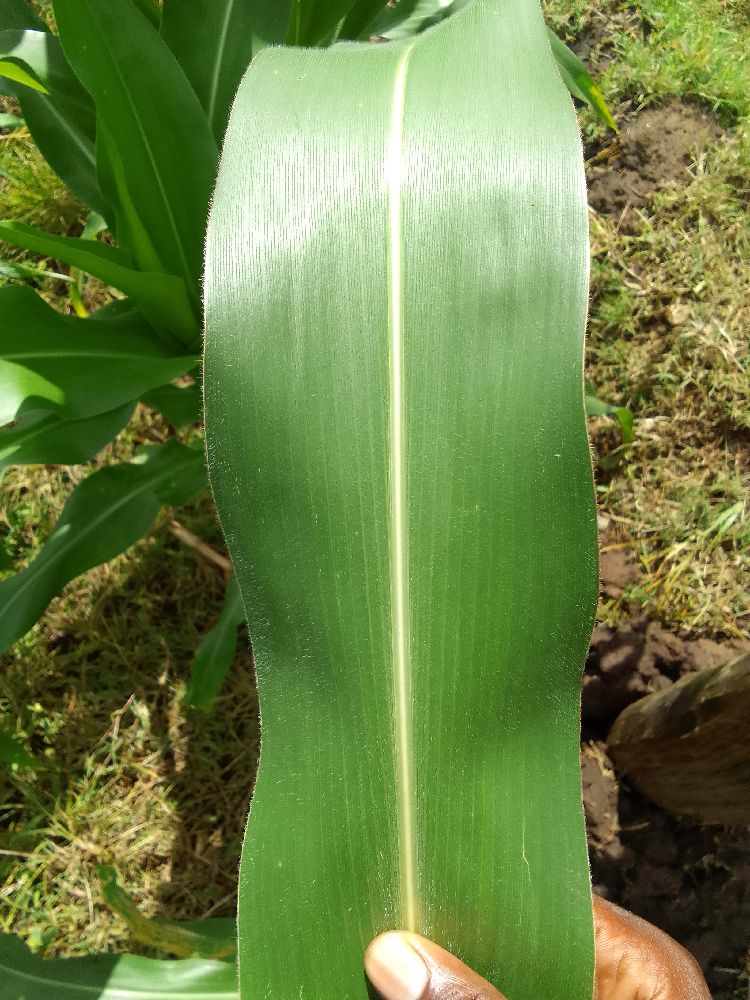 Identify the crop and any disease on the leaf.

maize, healthy
